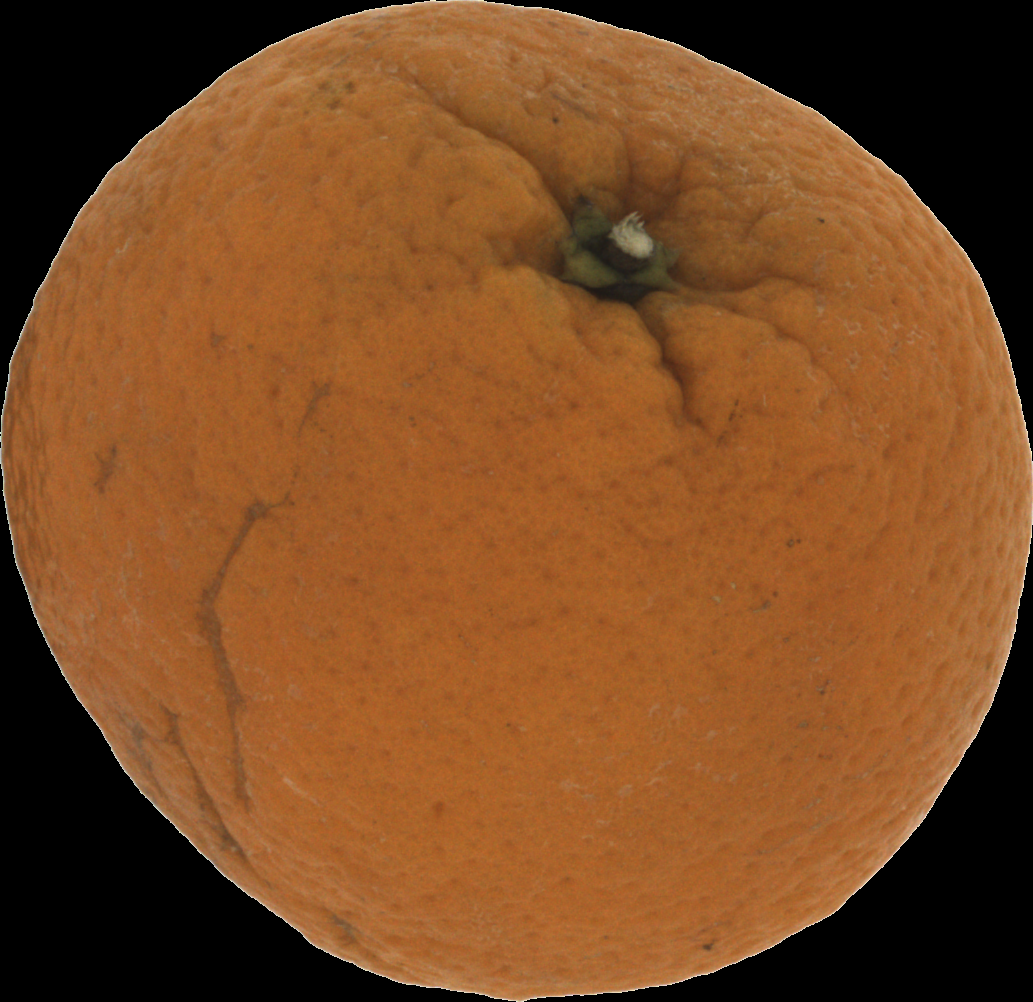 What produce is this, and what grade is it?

orange, bad
